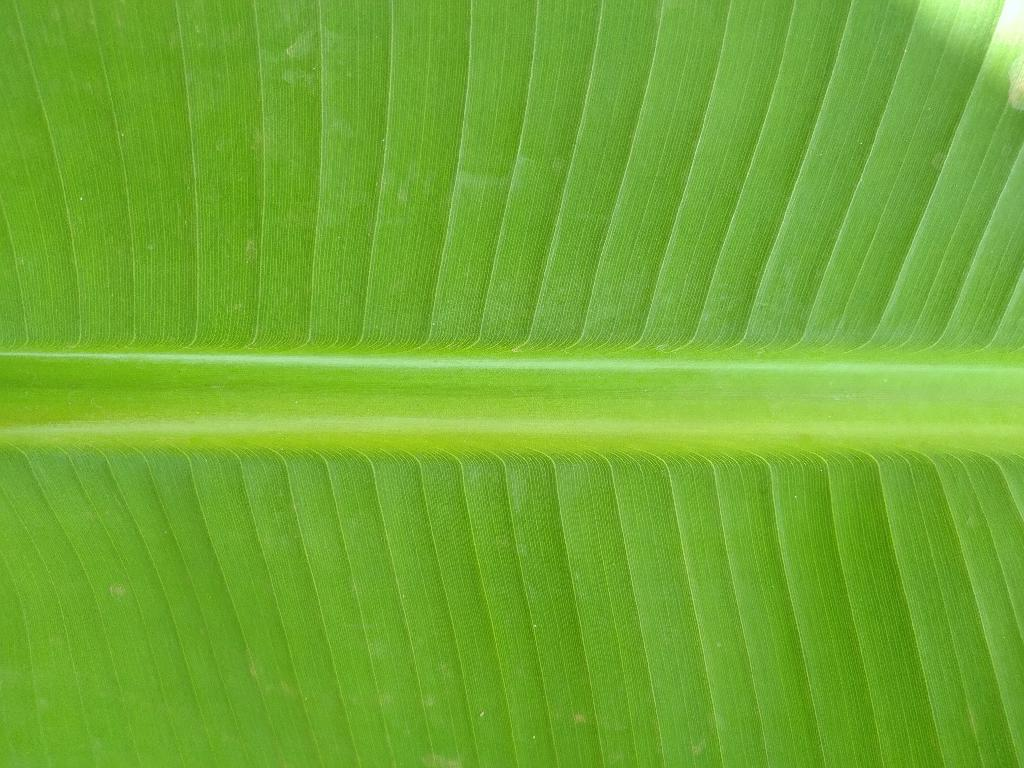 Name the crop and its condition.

banana, healthy
